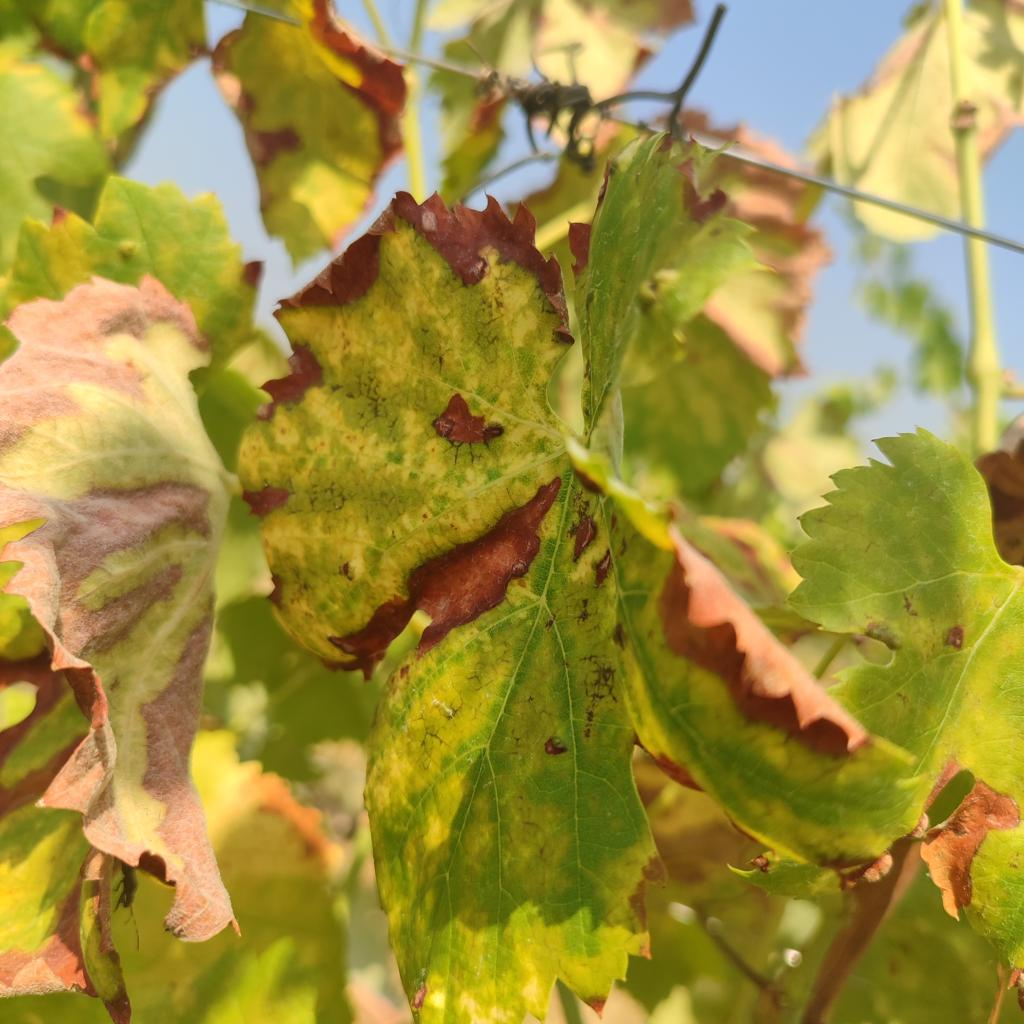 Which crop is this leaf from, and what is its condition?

grapevine, esca complex
